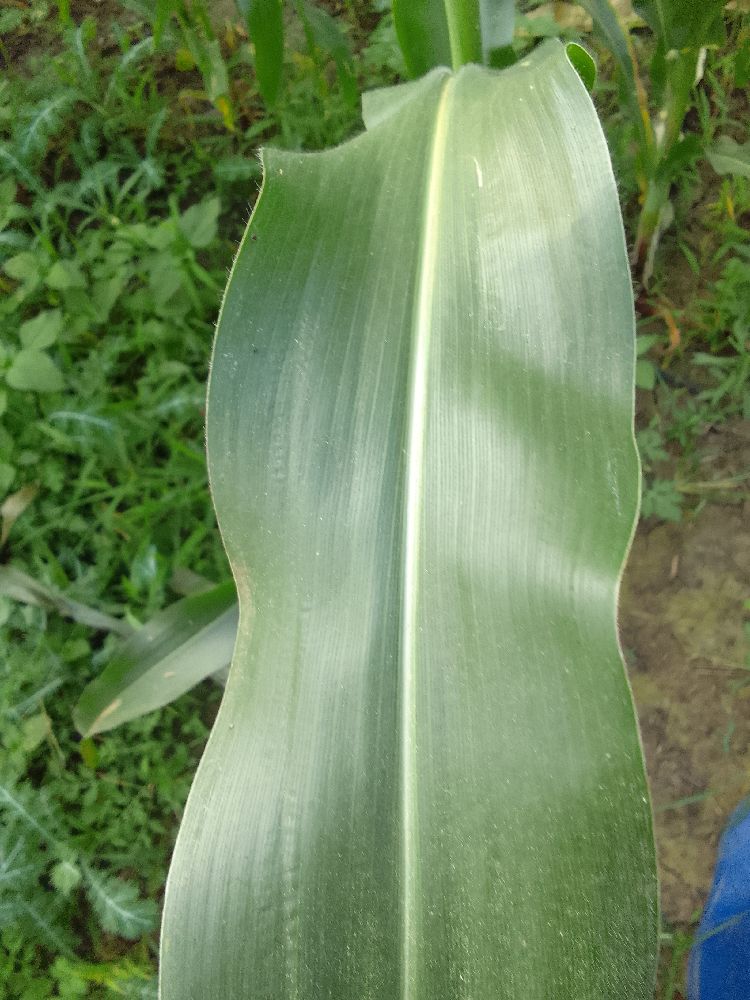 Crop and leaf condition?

maize, healthy
